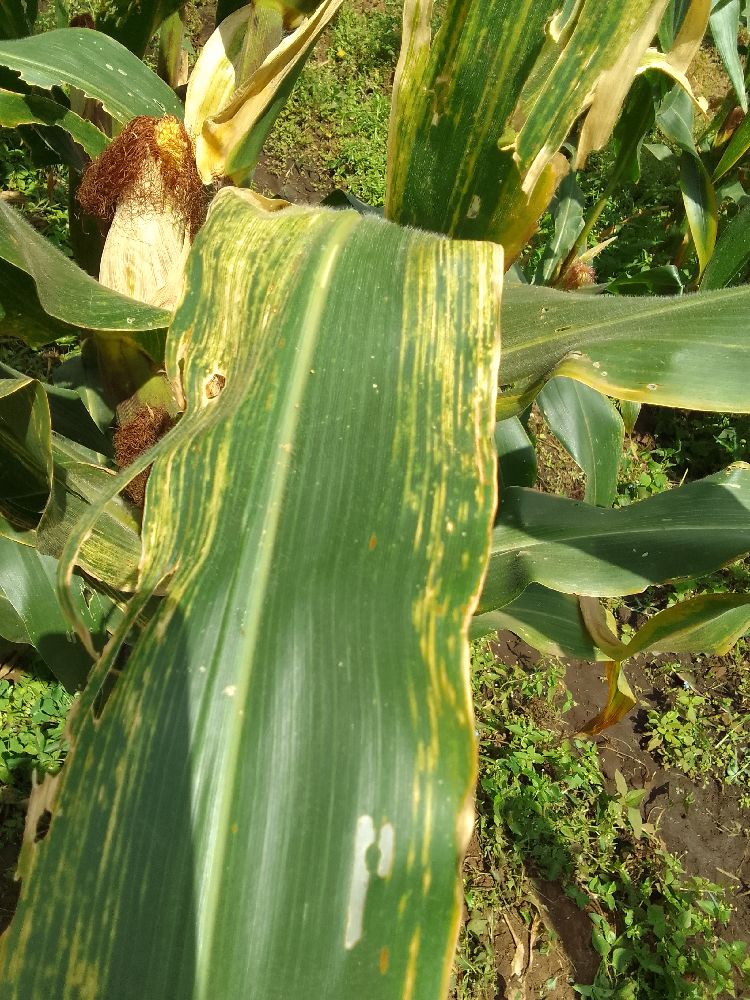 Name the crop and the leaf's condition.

maize, maize lethal necrosis
